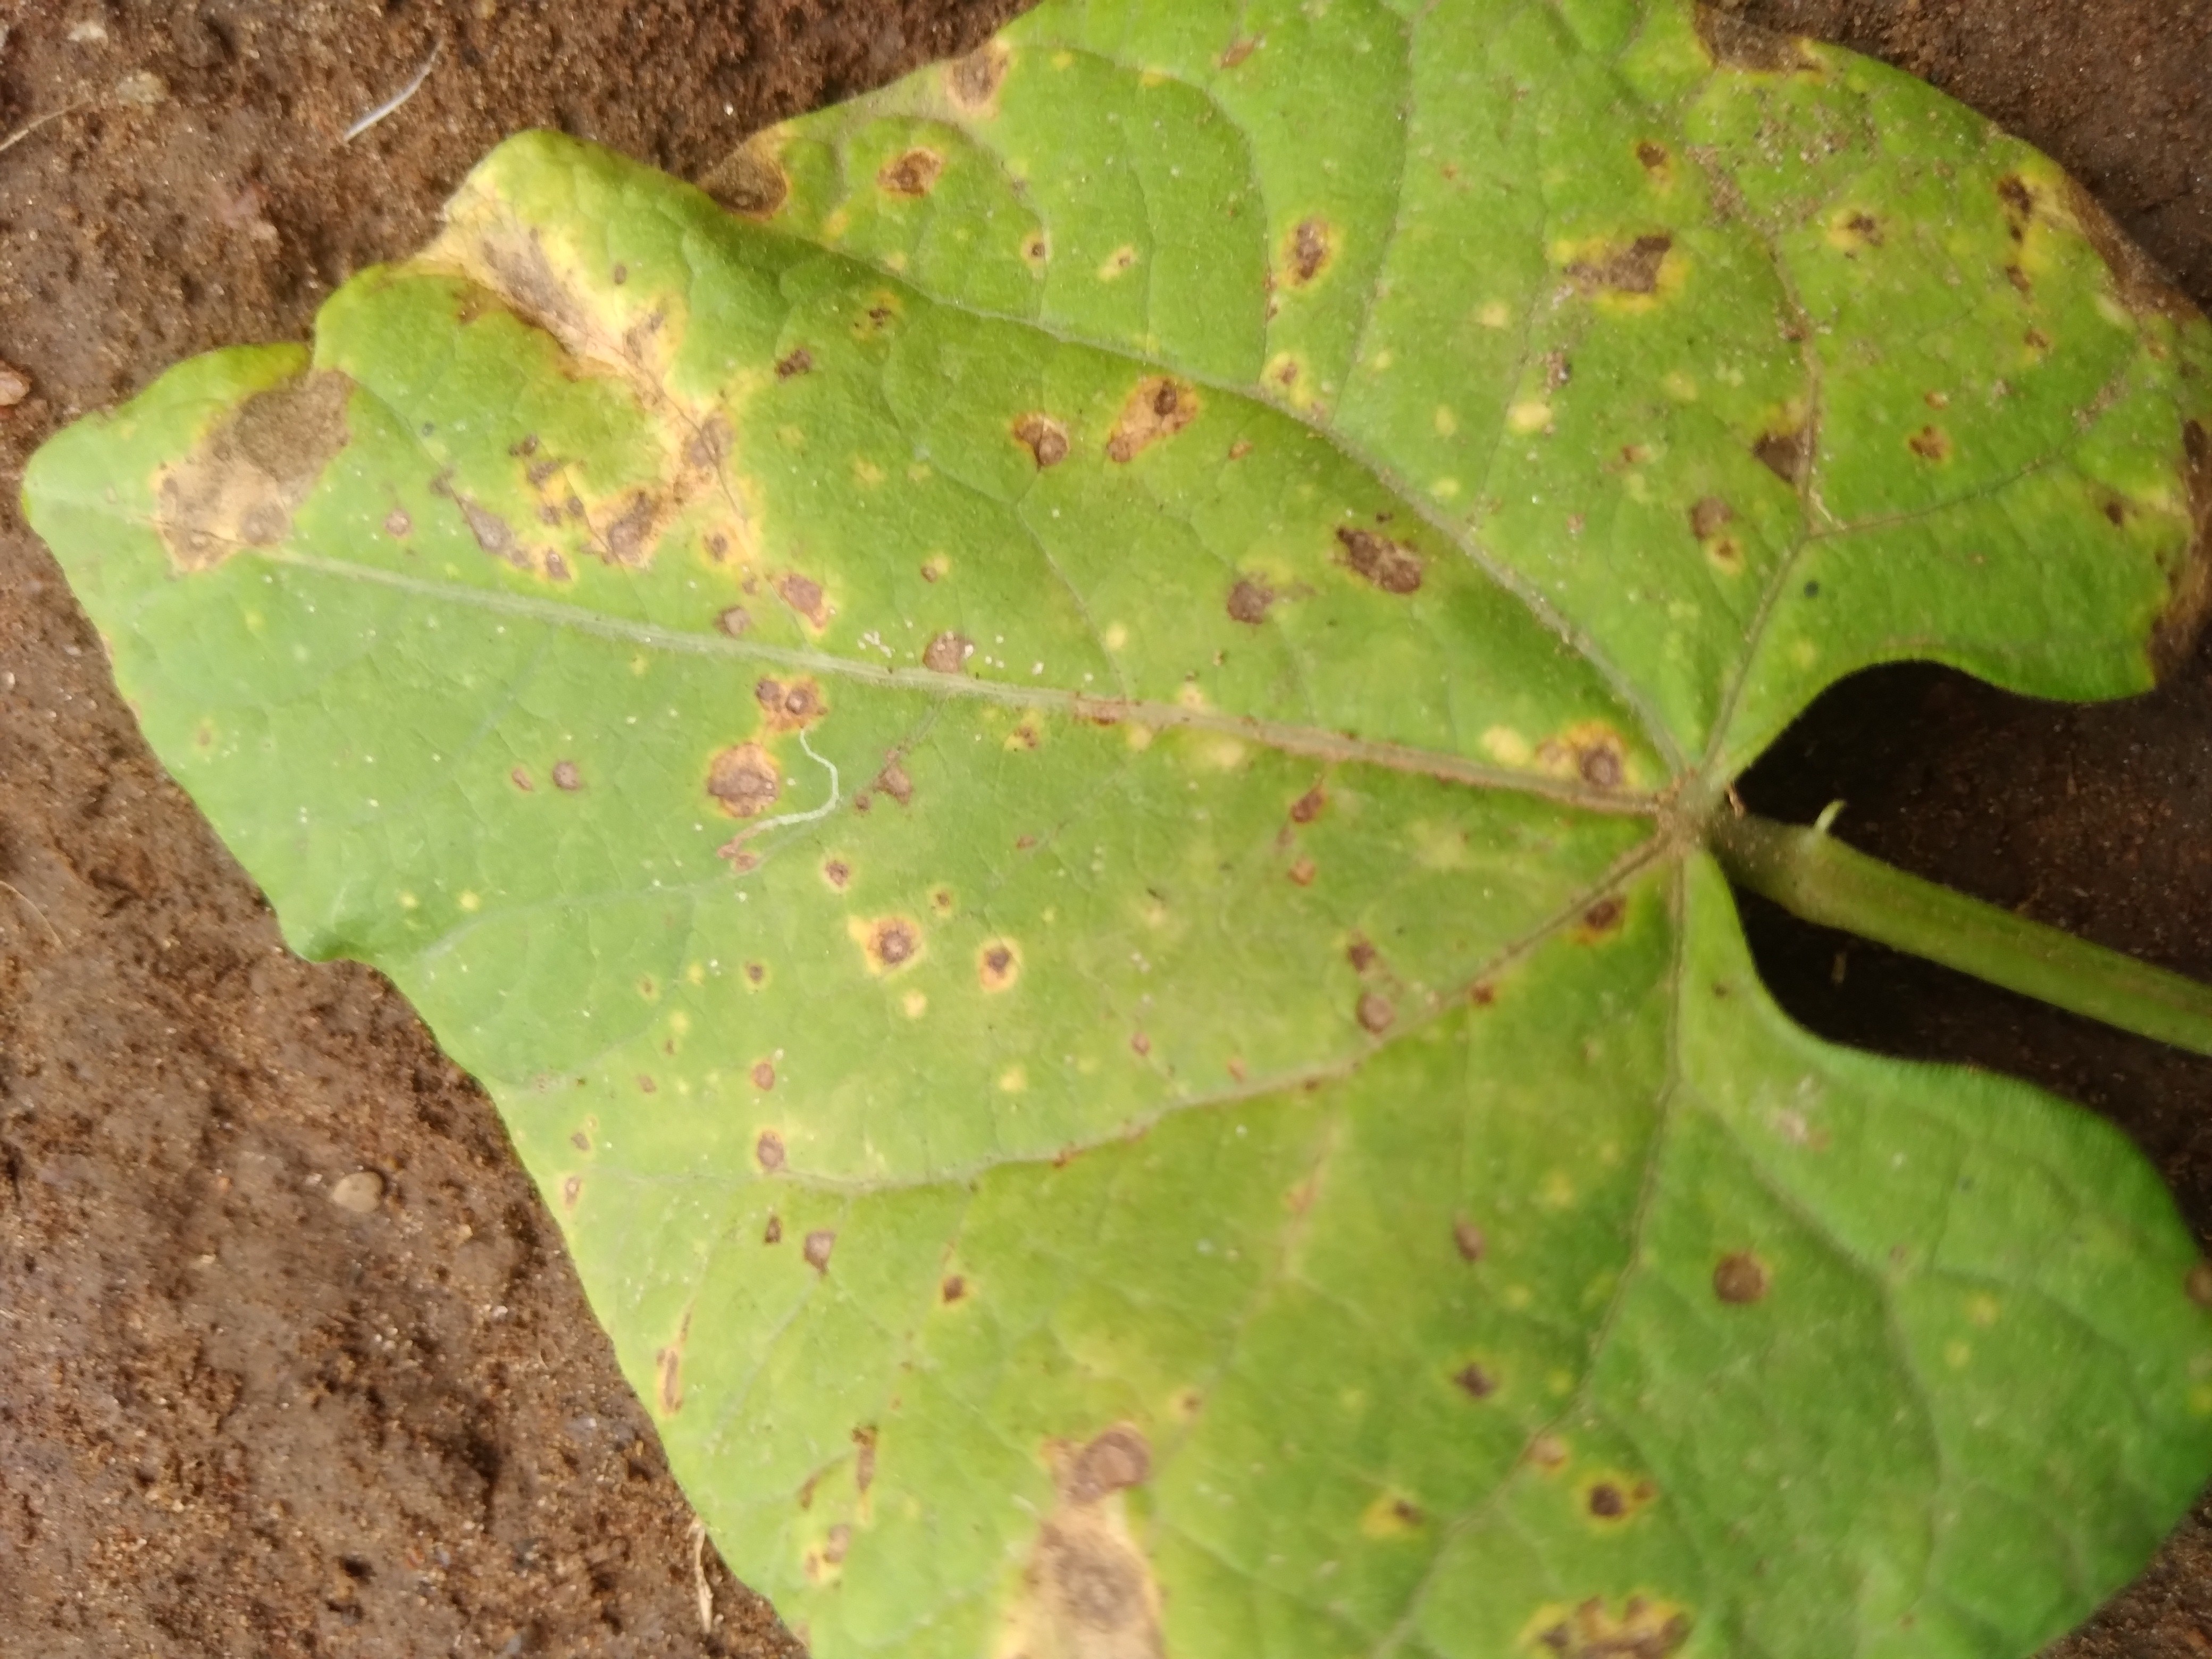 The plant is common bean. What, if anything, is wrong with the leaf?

rust
